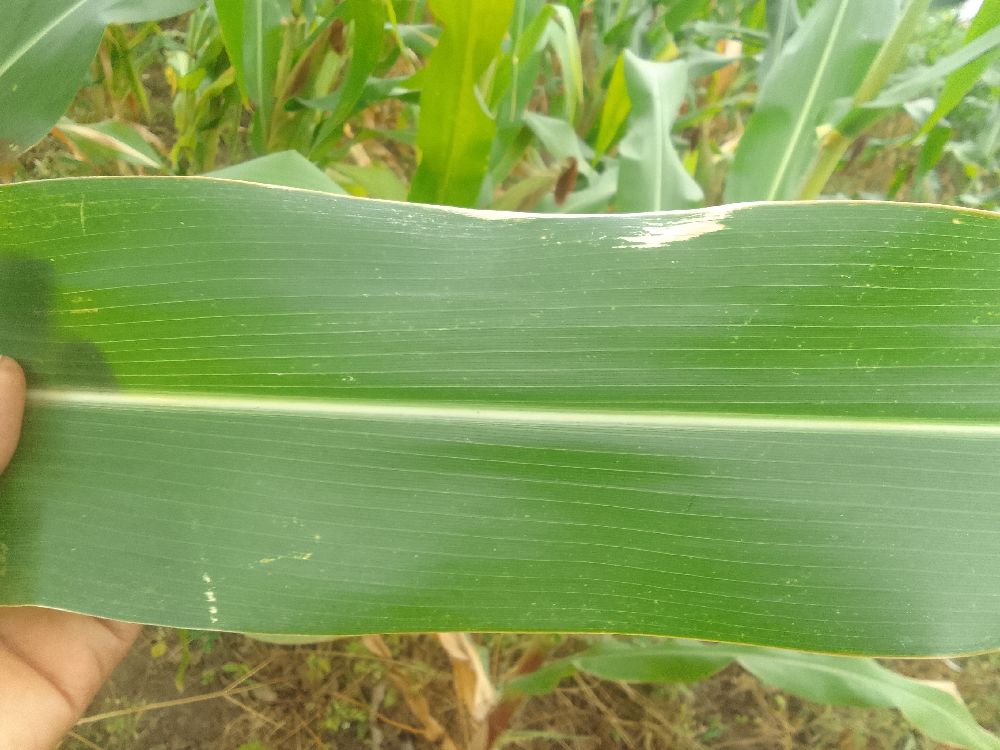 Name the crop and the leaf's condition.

maize, healthy
